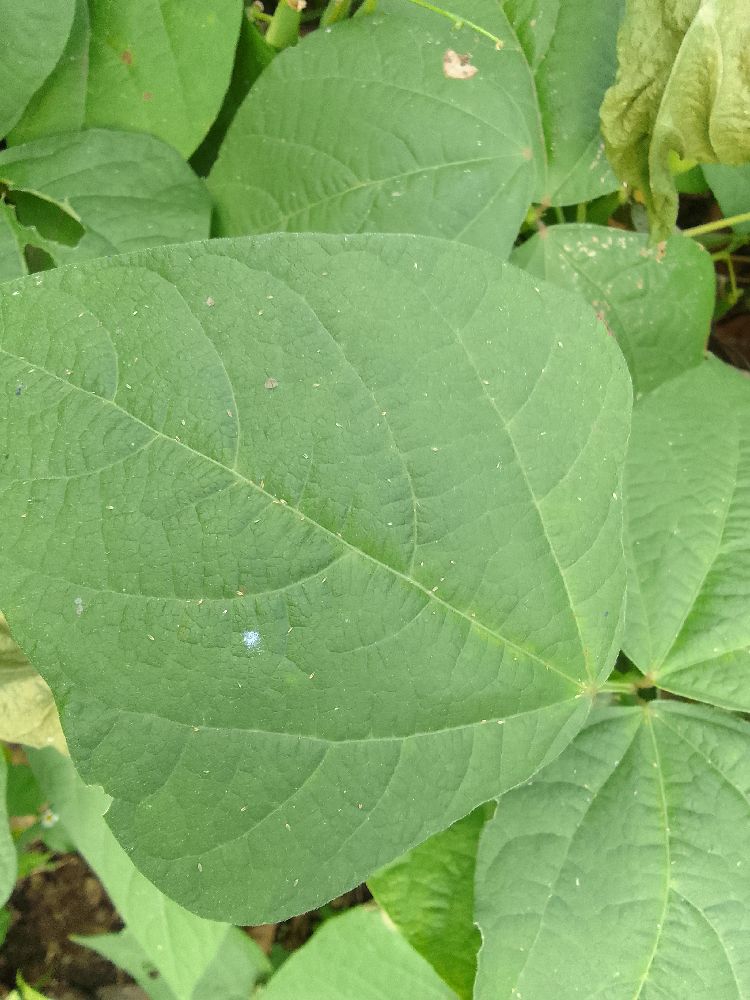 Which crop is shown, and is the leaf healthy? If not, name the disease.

common bean, healthy
